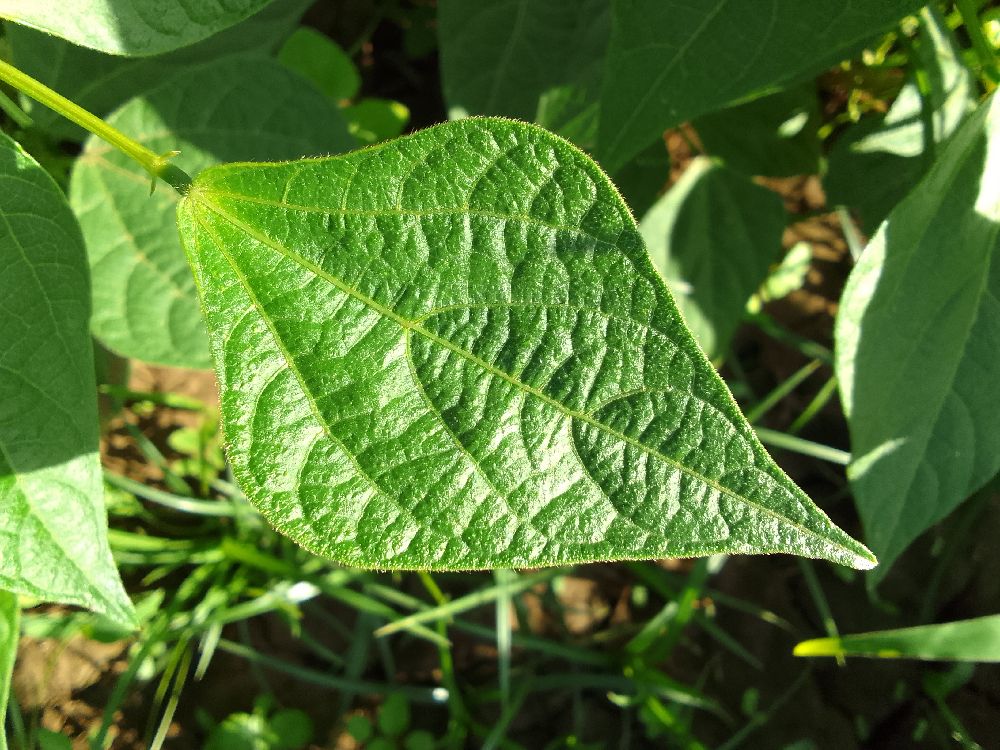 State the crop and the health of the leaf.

common bean, healthy
